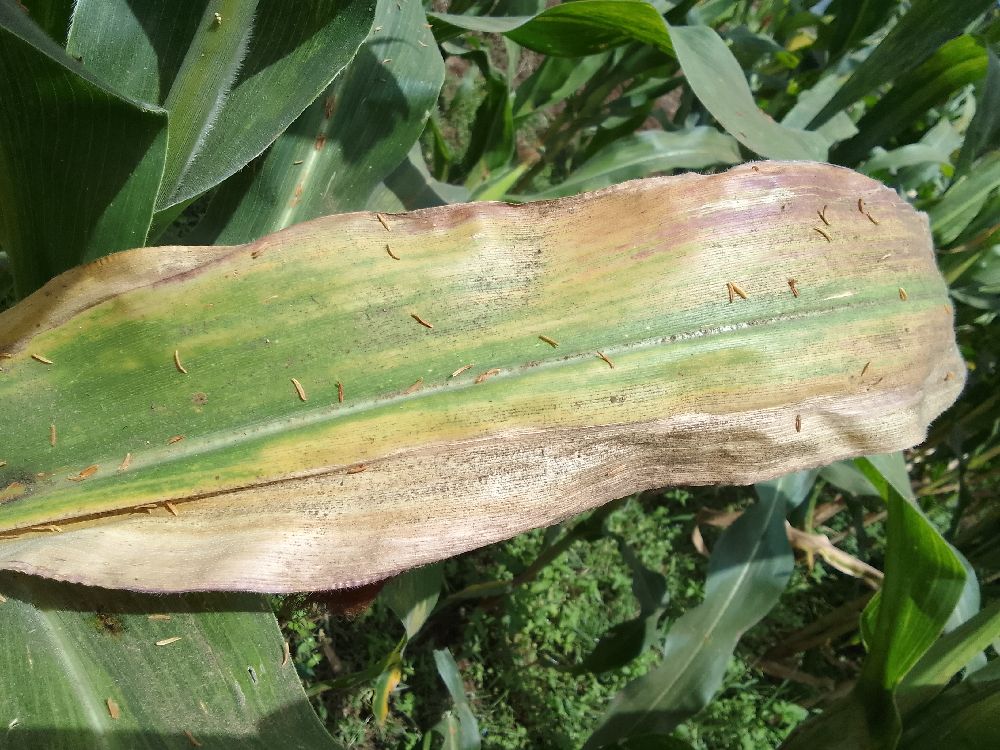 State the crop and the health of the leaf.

maize, maize lethal necrosis
